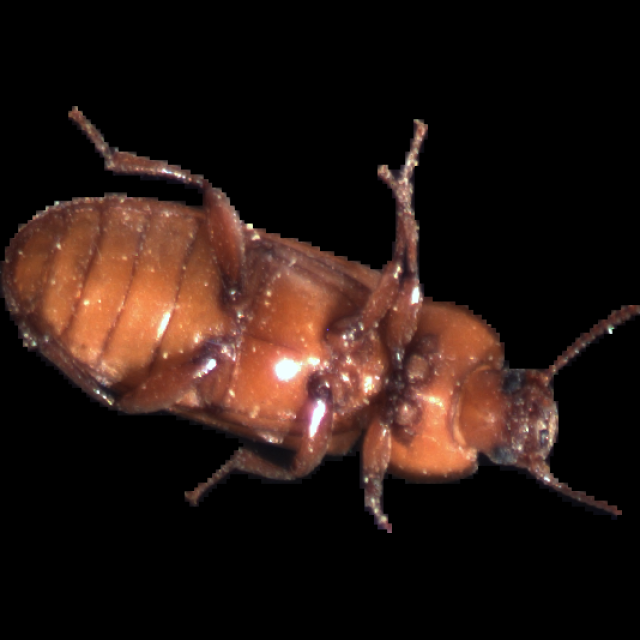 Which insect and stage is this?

mealworm beetle
